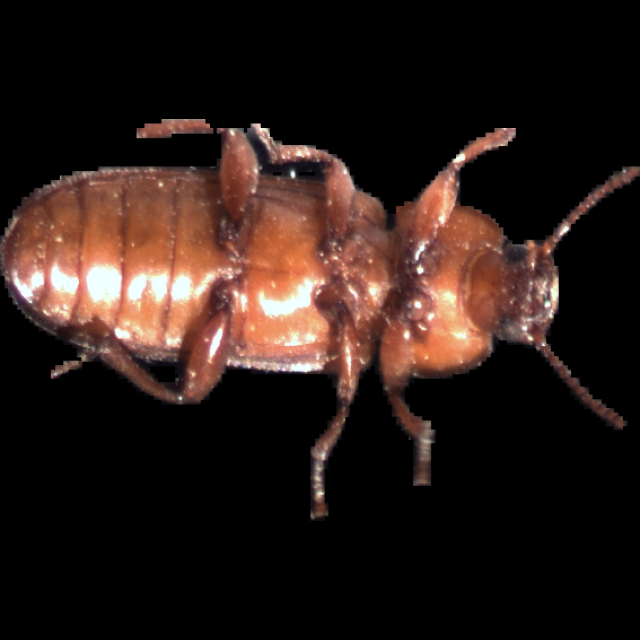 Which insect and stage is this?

mealworm beetle
